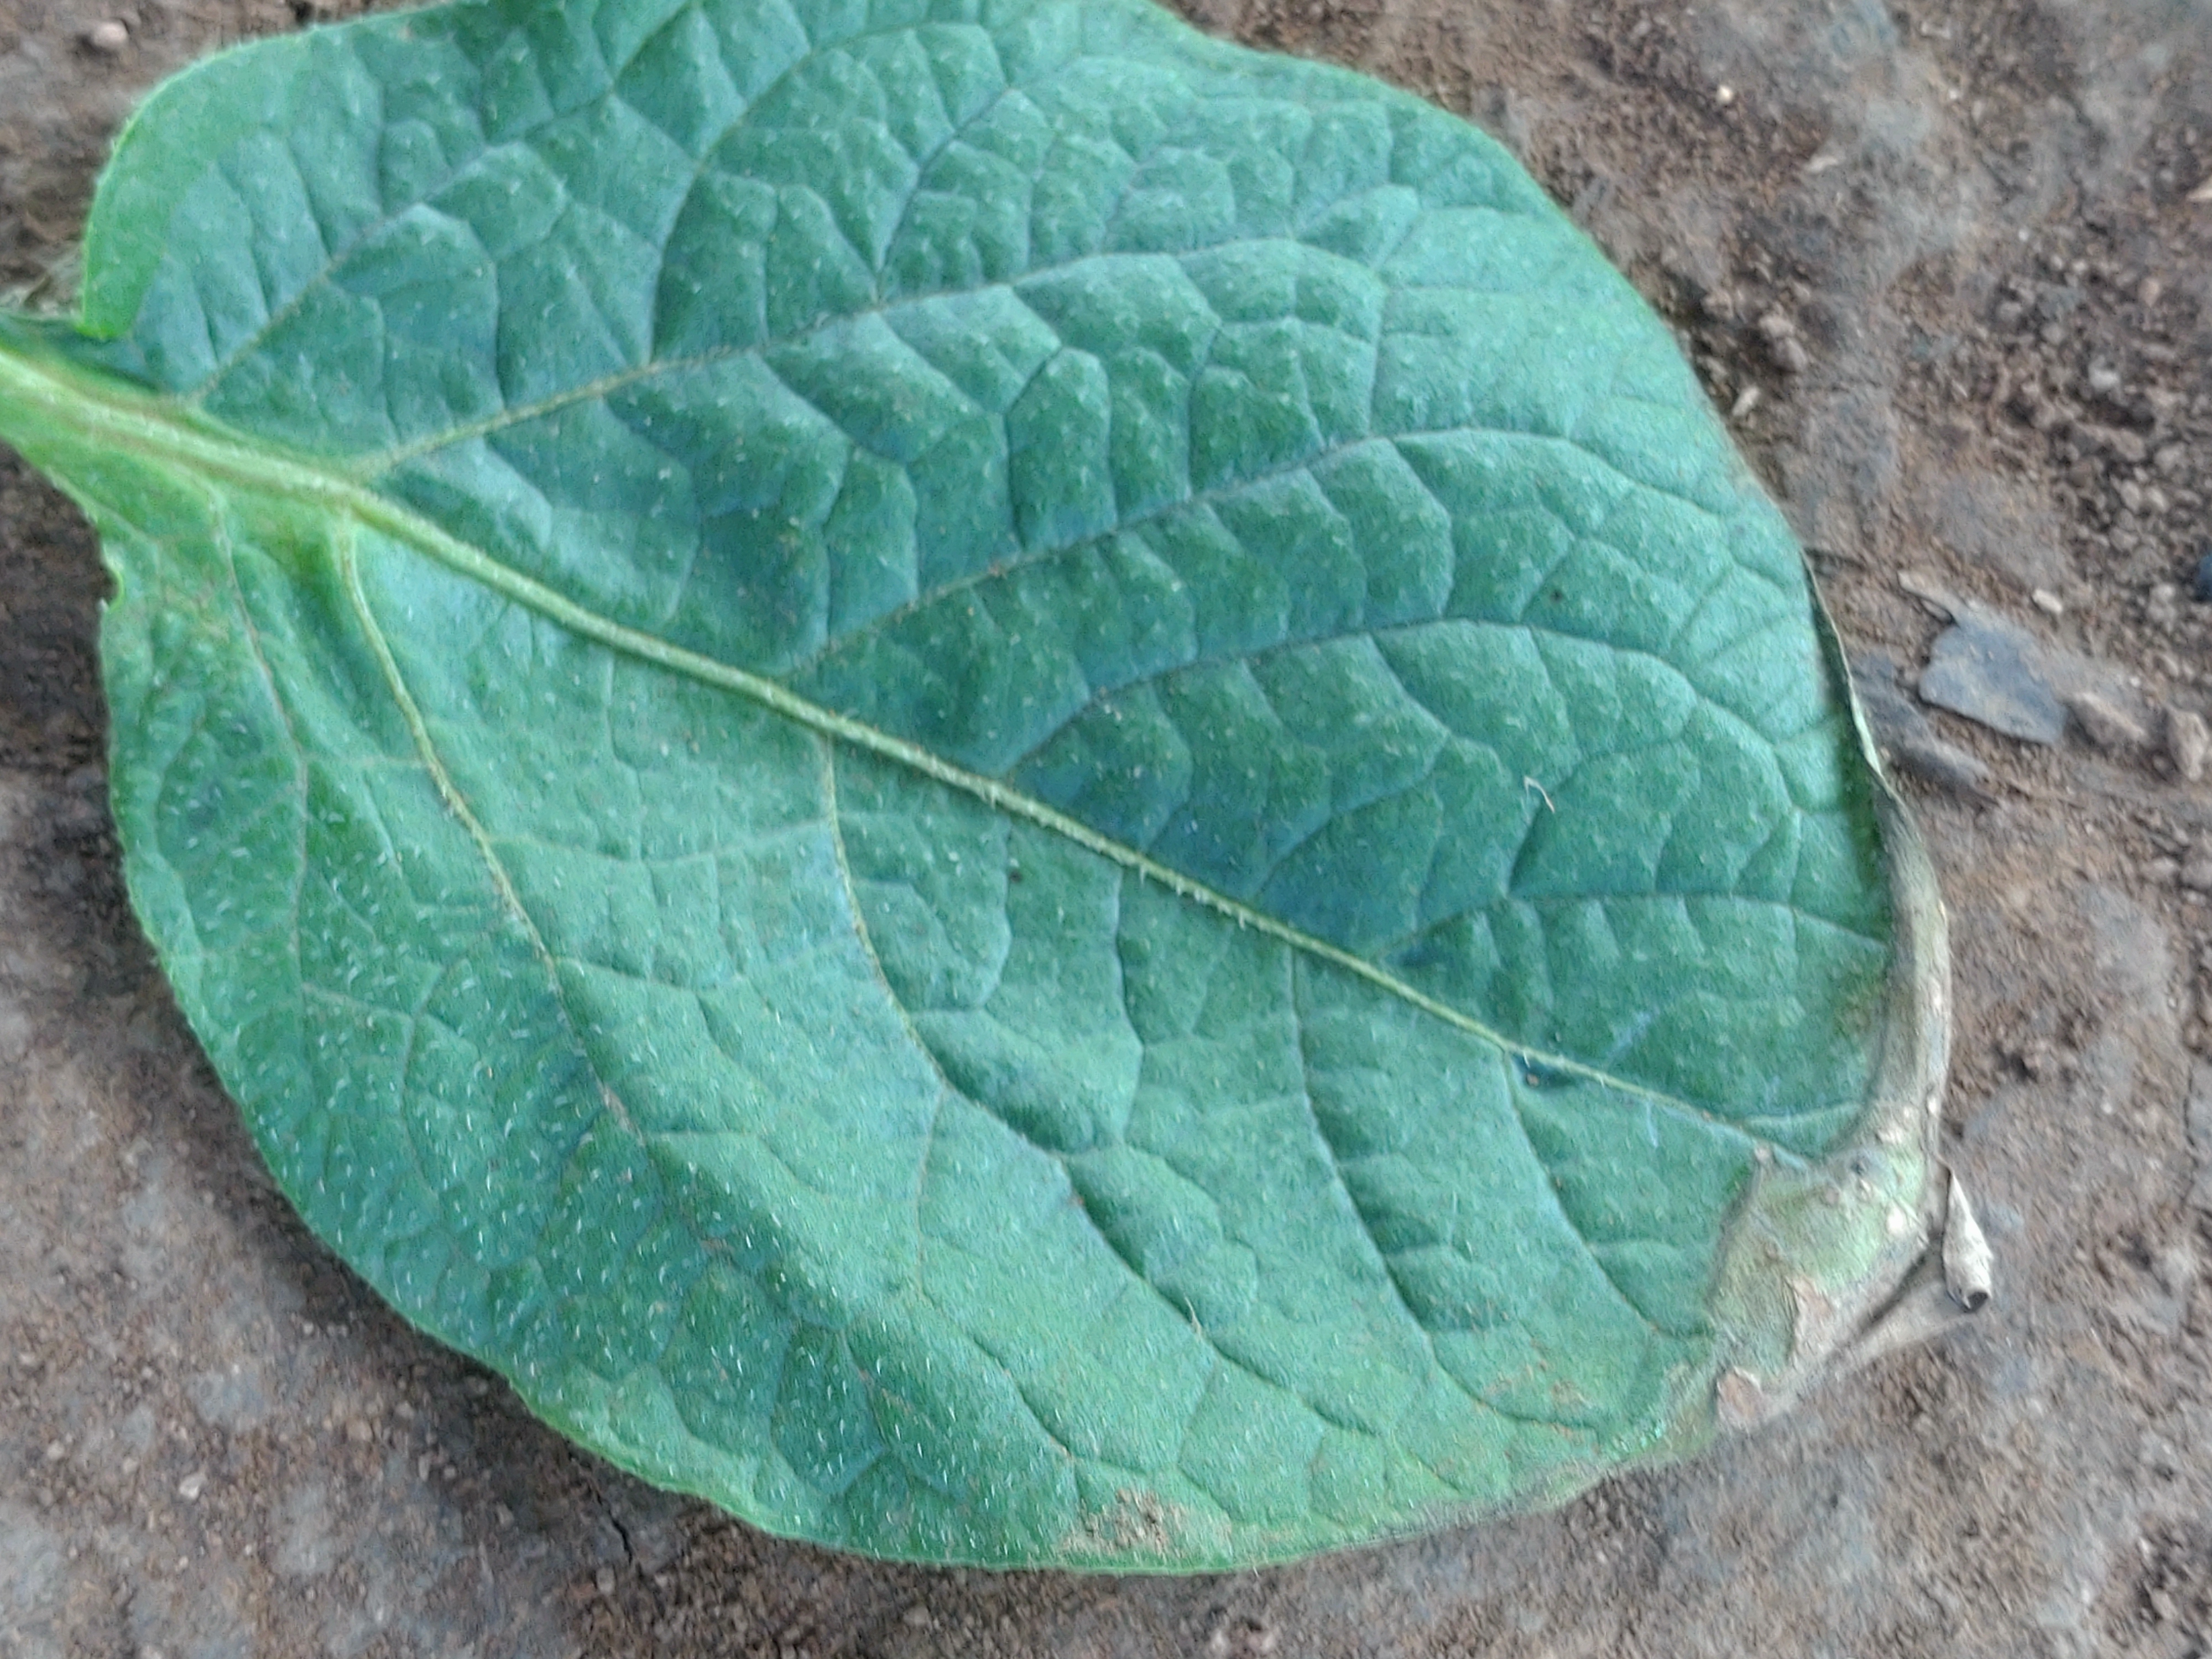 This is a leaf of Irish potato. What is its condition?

early blight
